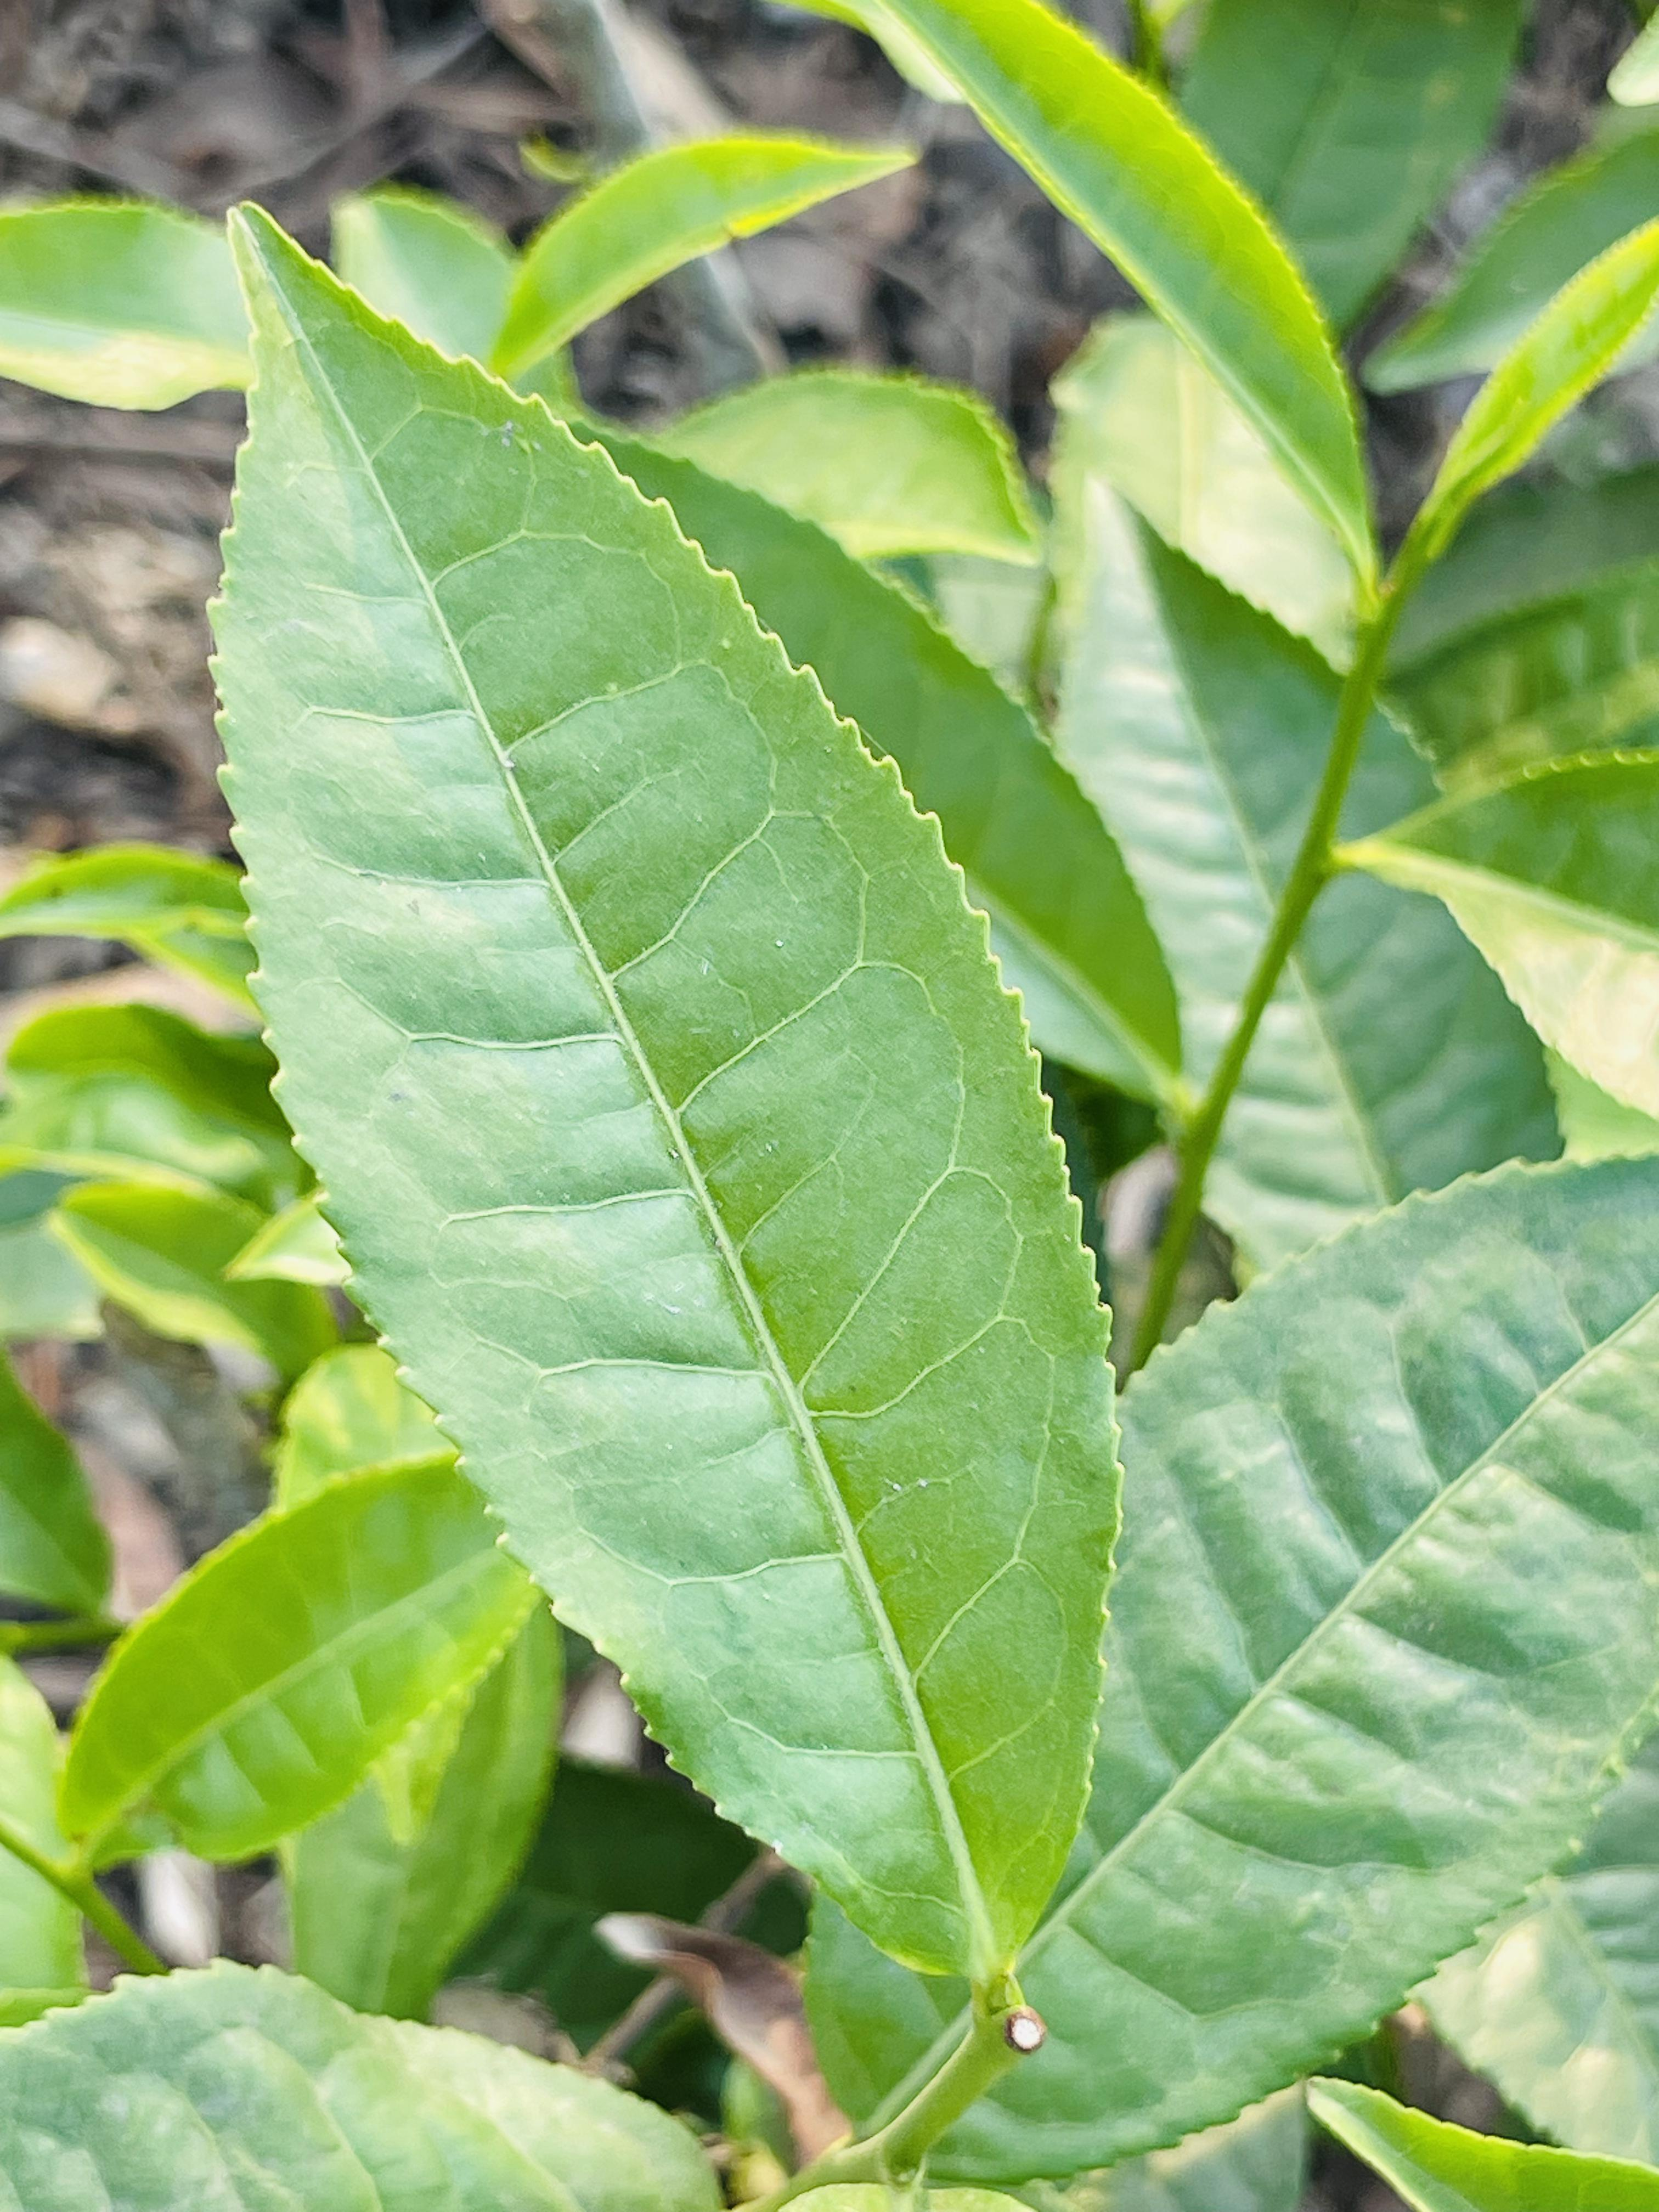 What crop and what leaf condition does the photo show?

tea, healthy leaf
